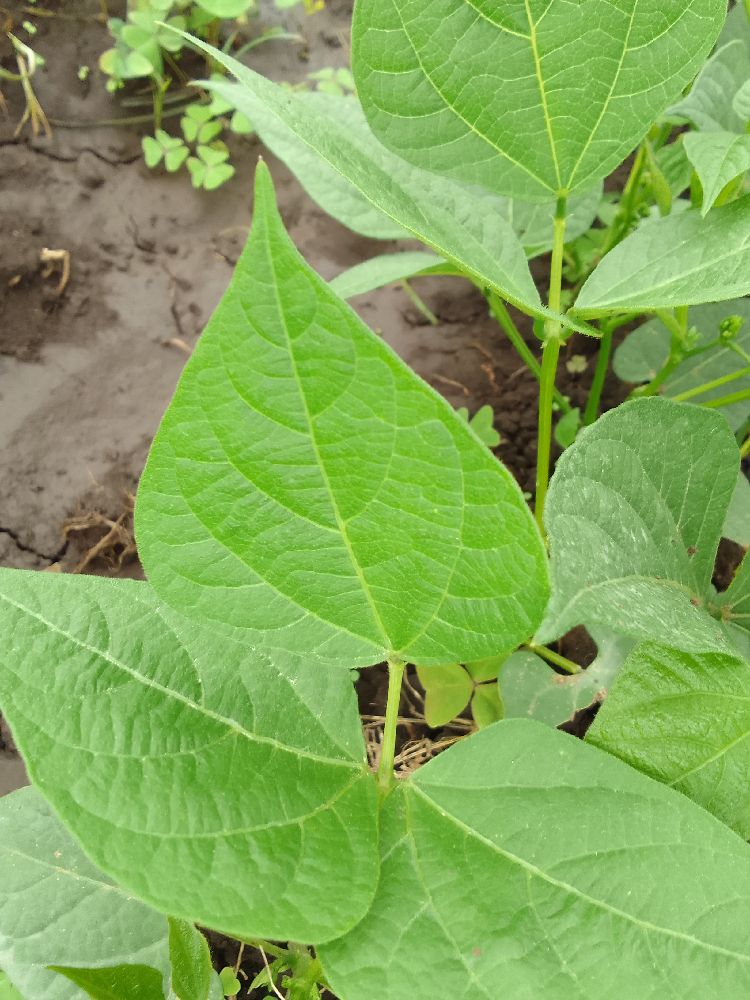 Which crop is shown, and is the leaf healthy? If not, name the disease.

common bean, healthy
